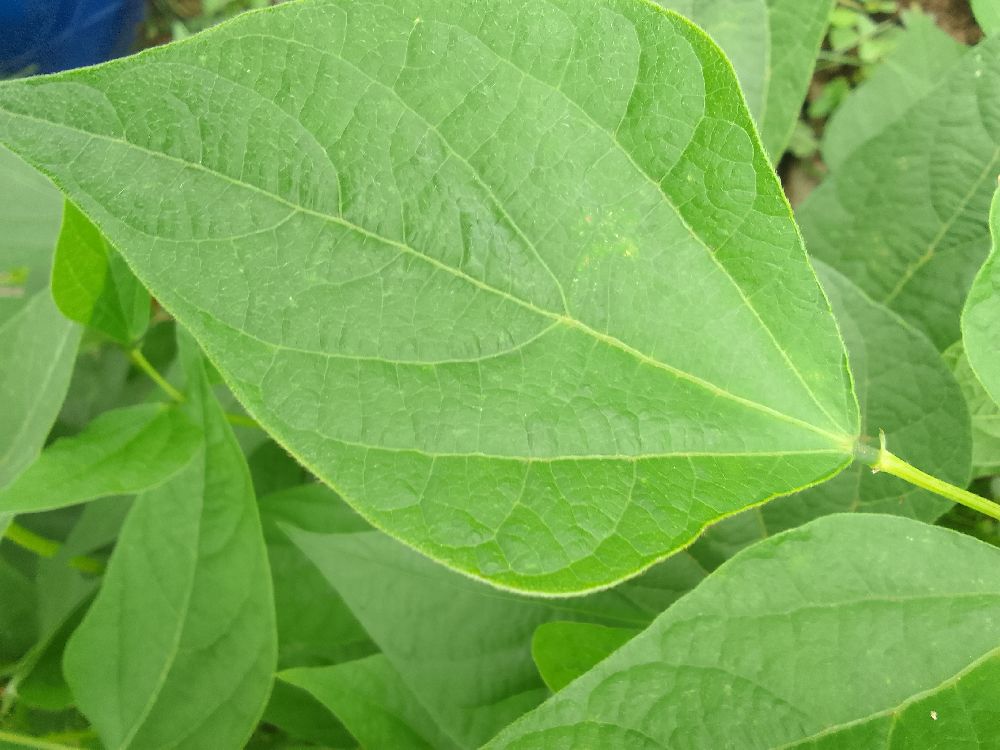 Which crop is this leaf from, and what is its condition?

common bean, healthy
